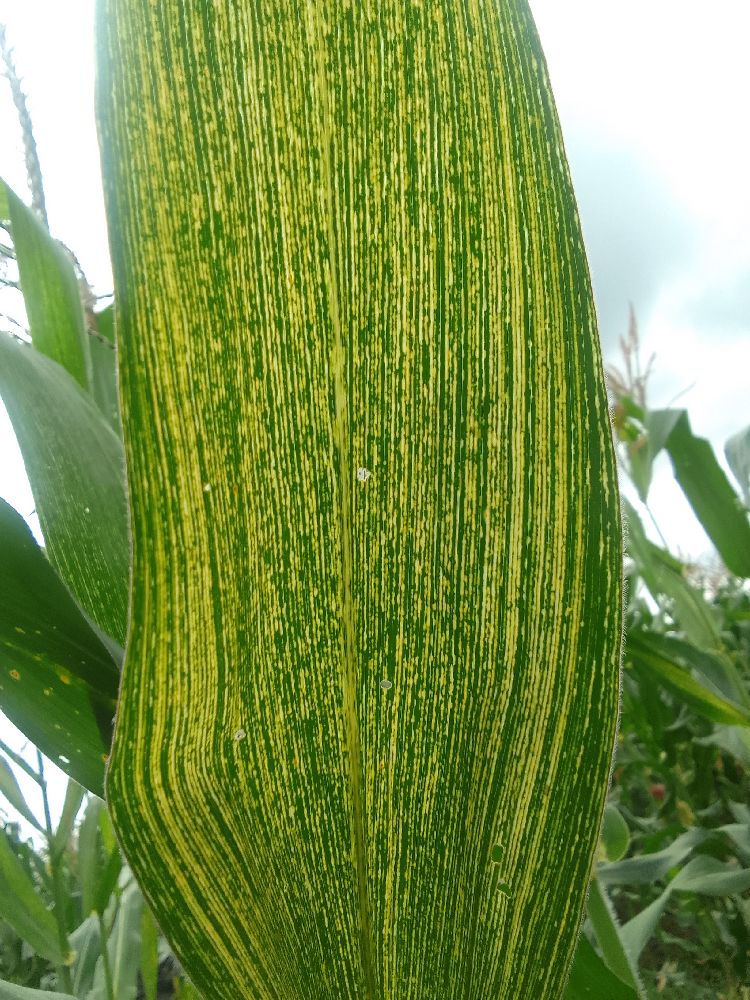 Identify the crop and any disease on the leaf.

maize, maize streak virus
